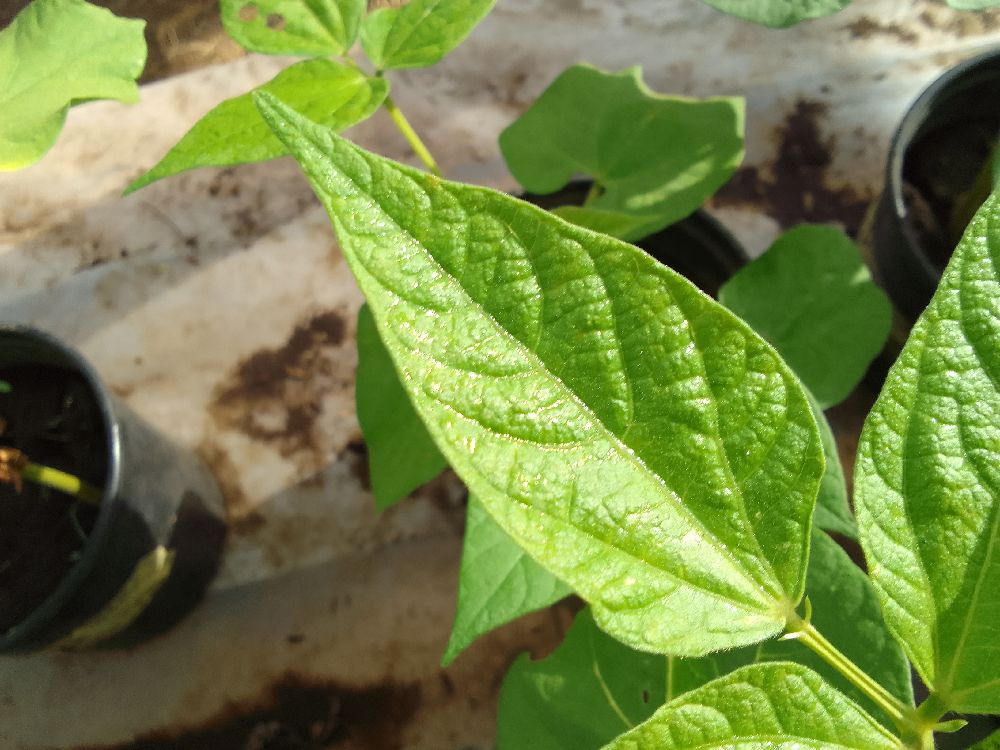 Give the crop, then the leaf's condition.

common bean, healthy
